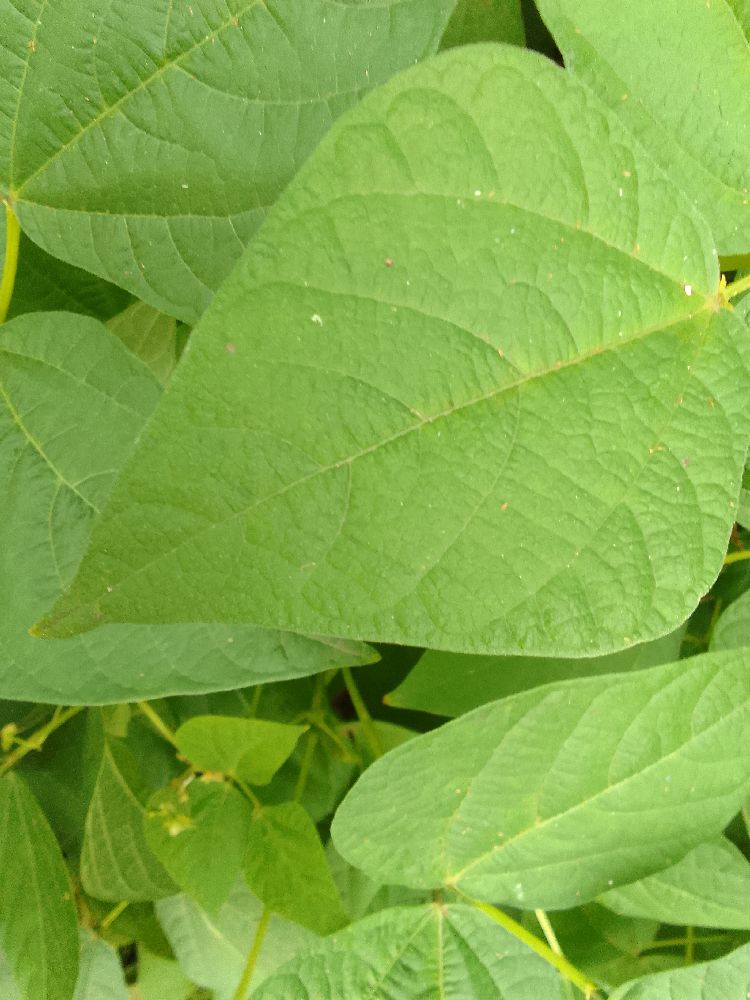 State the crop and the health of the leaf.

common bean, healthy
